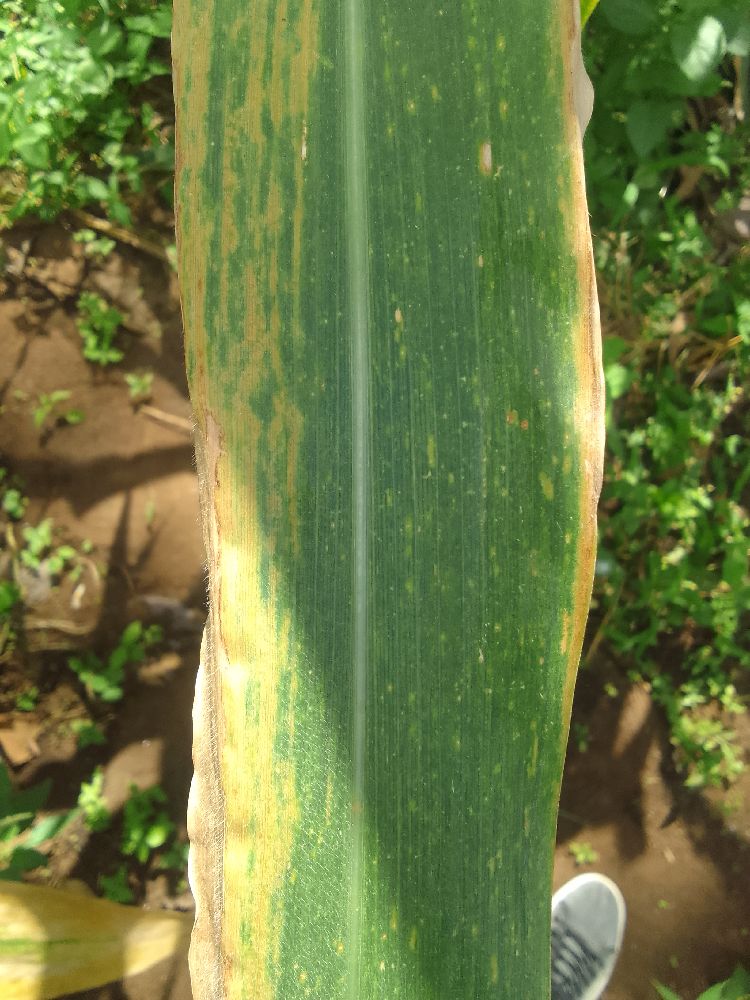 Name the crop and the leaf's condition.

maize, maize lethal necrosis
